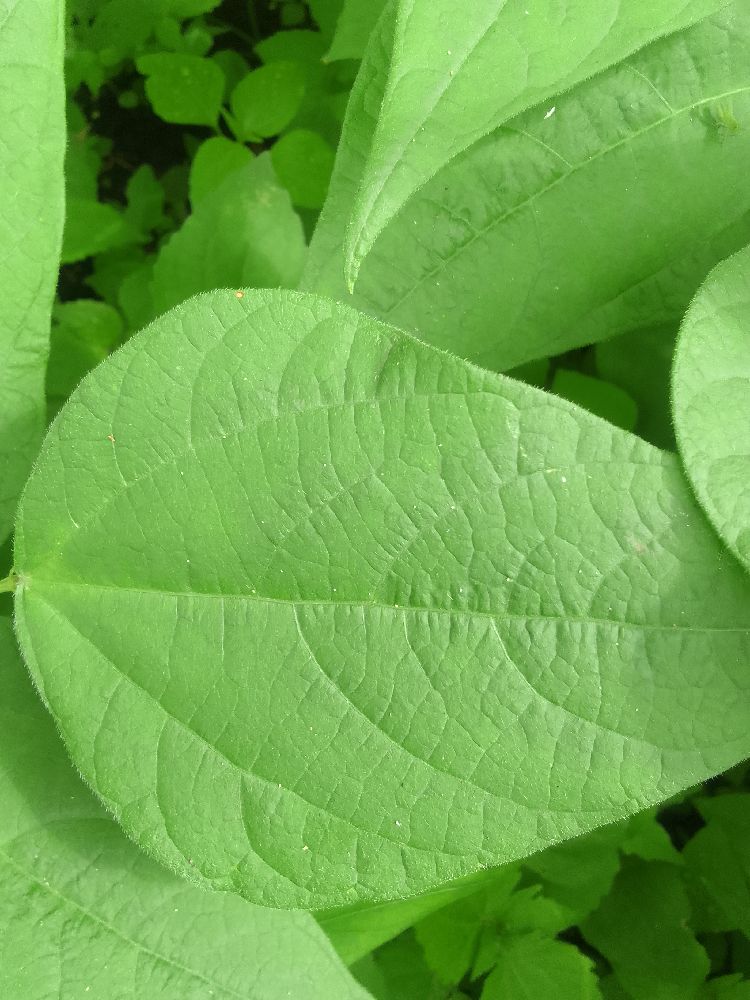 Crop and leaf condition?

common bean, healthy
